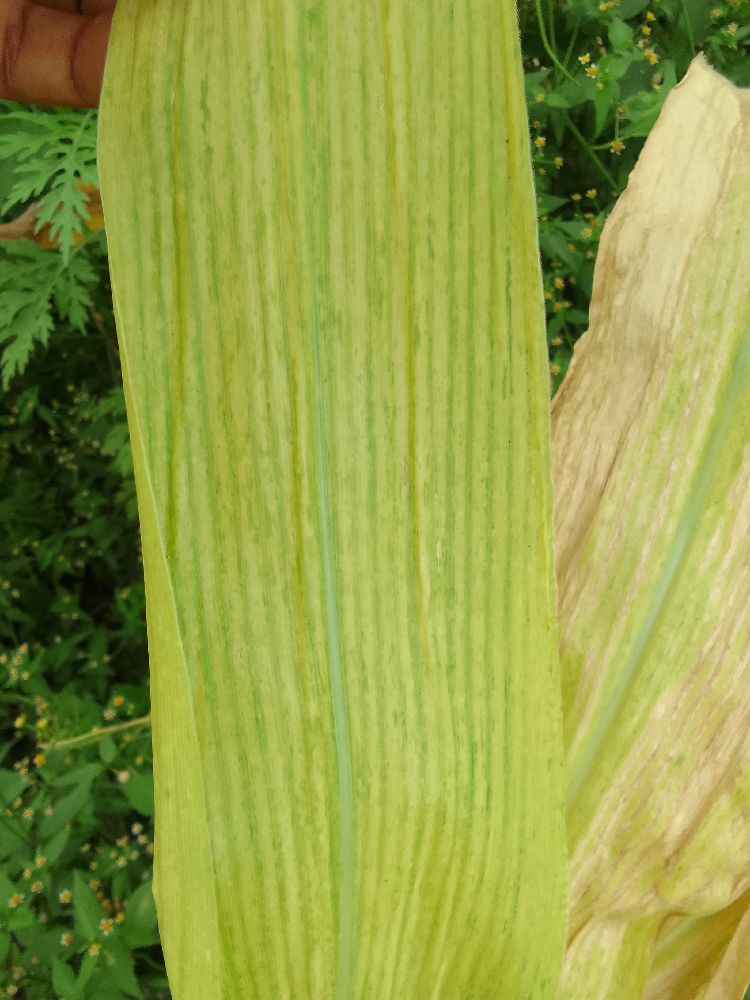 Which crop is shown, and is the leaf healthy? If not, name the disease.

maize, maize lethal necrosis
